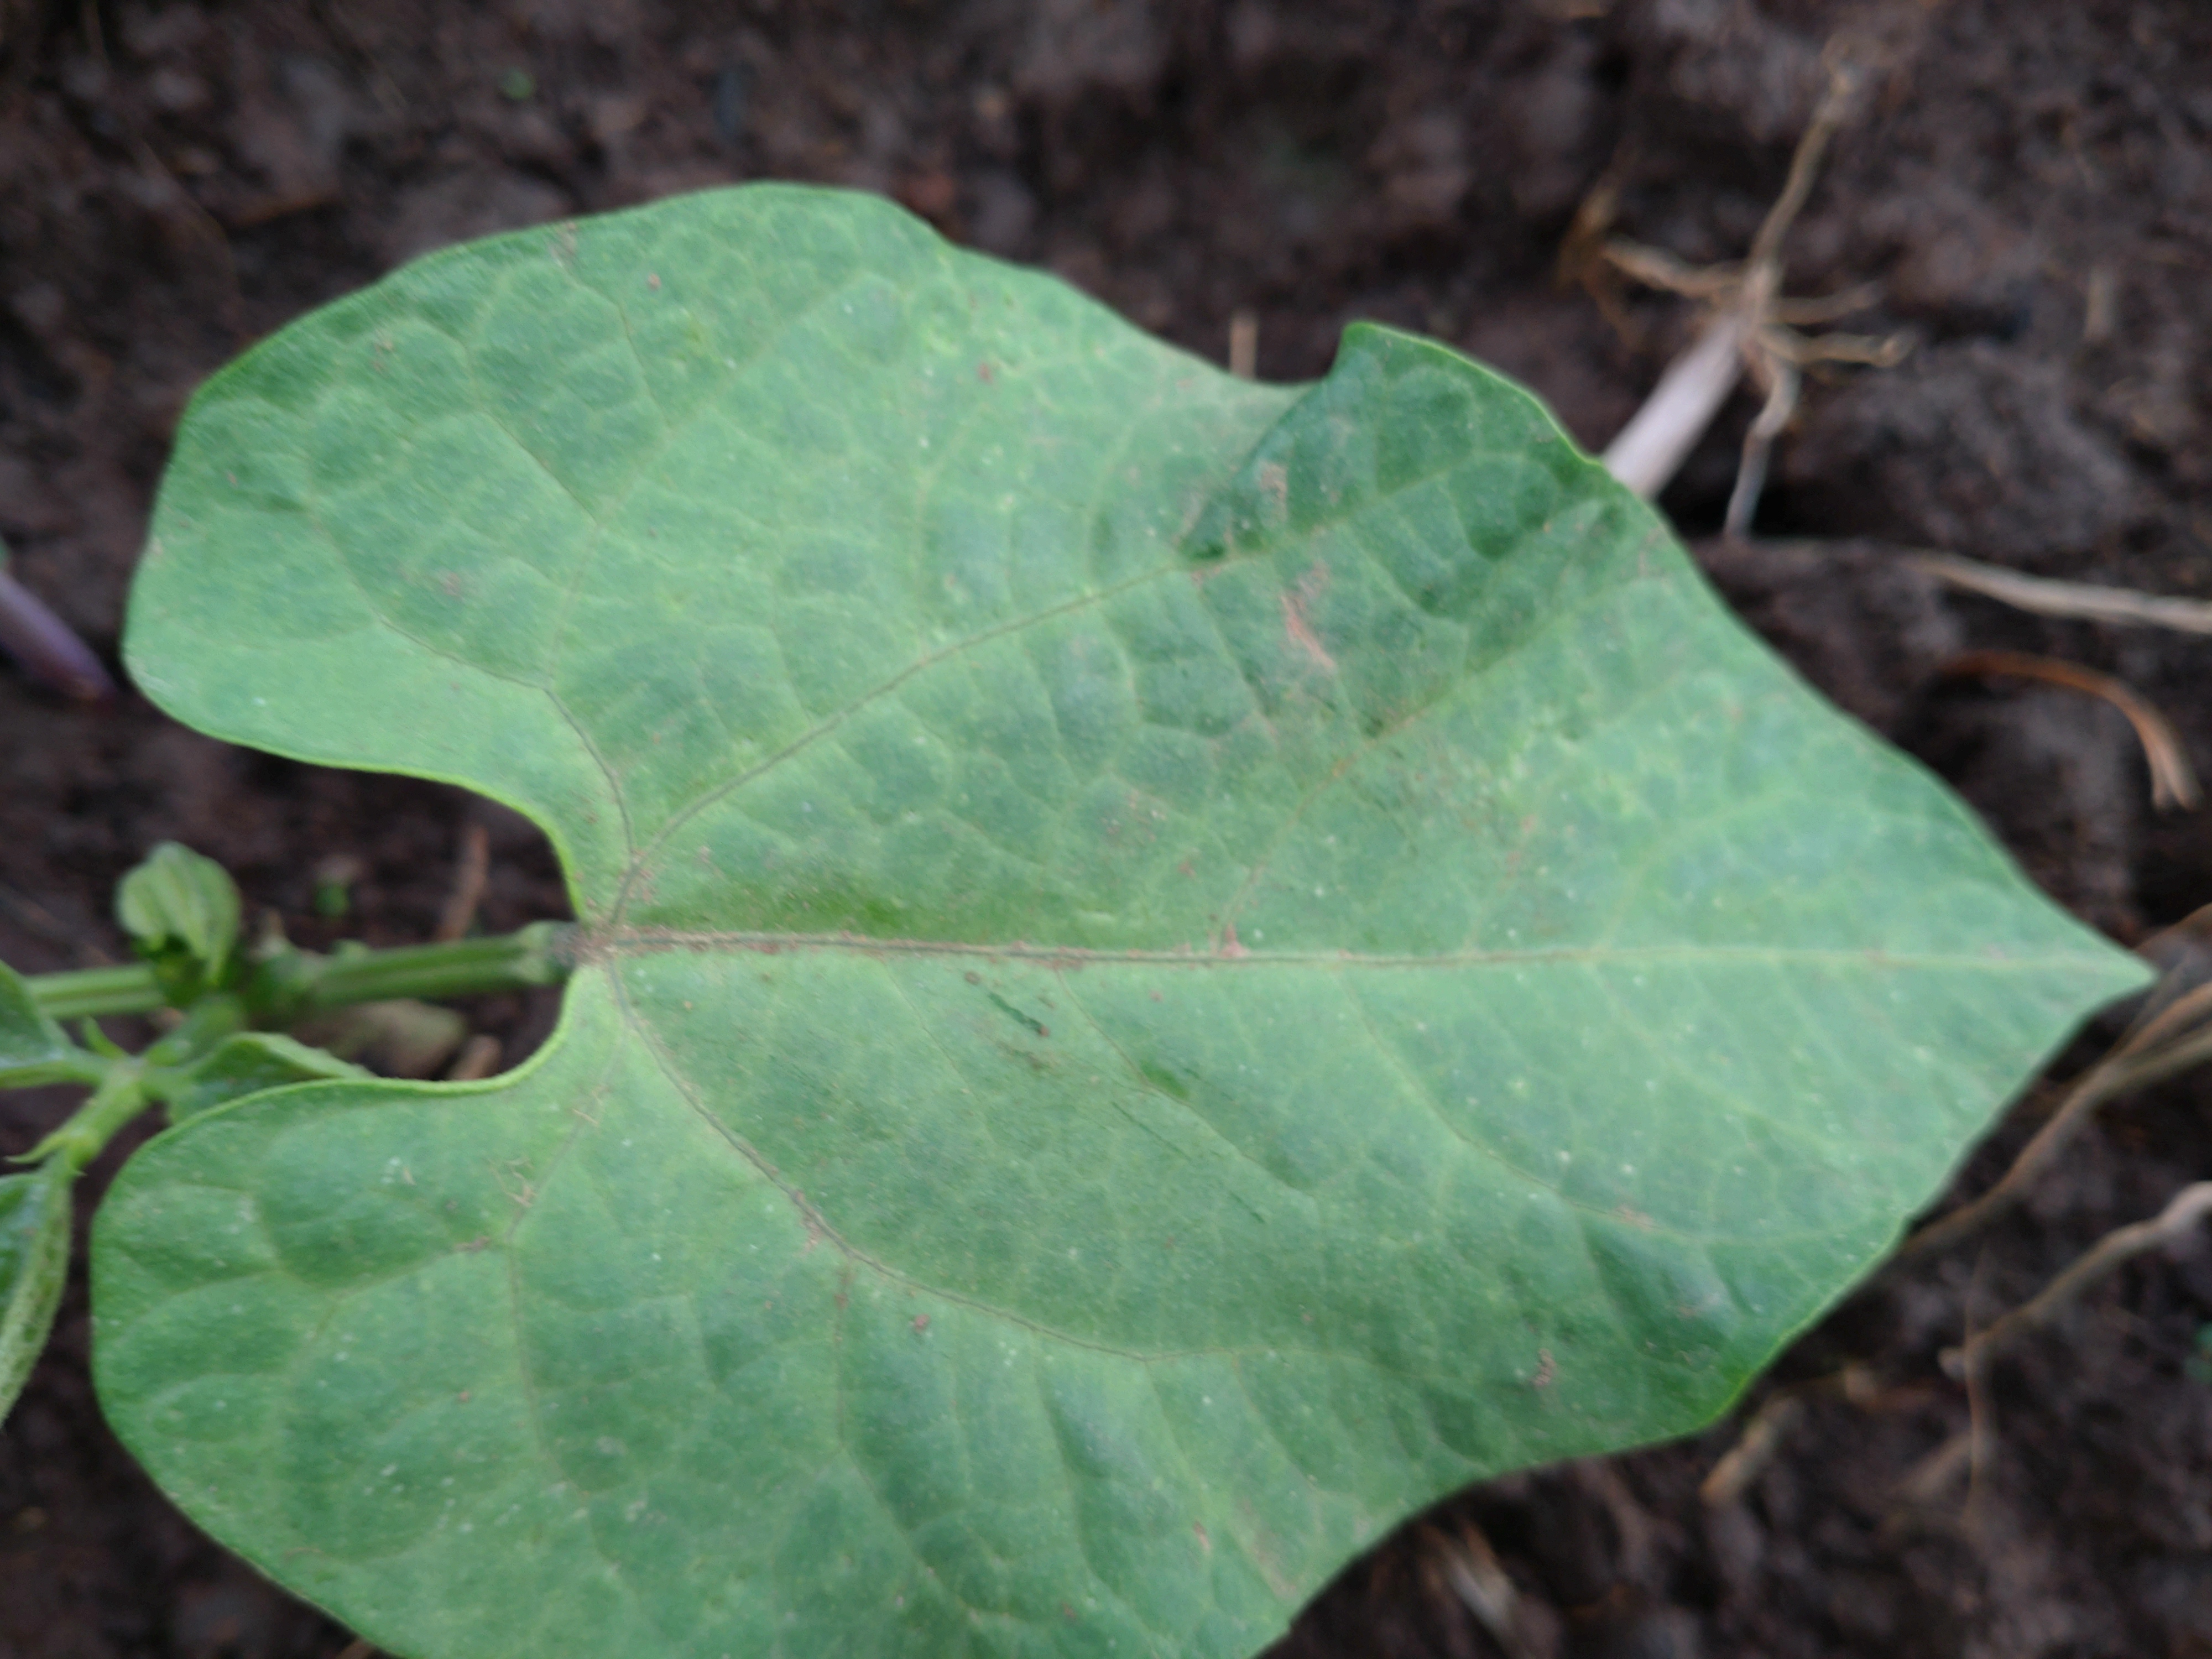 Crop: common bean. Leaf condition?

healthy
